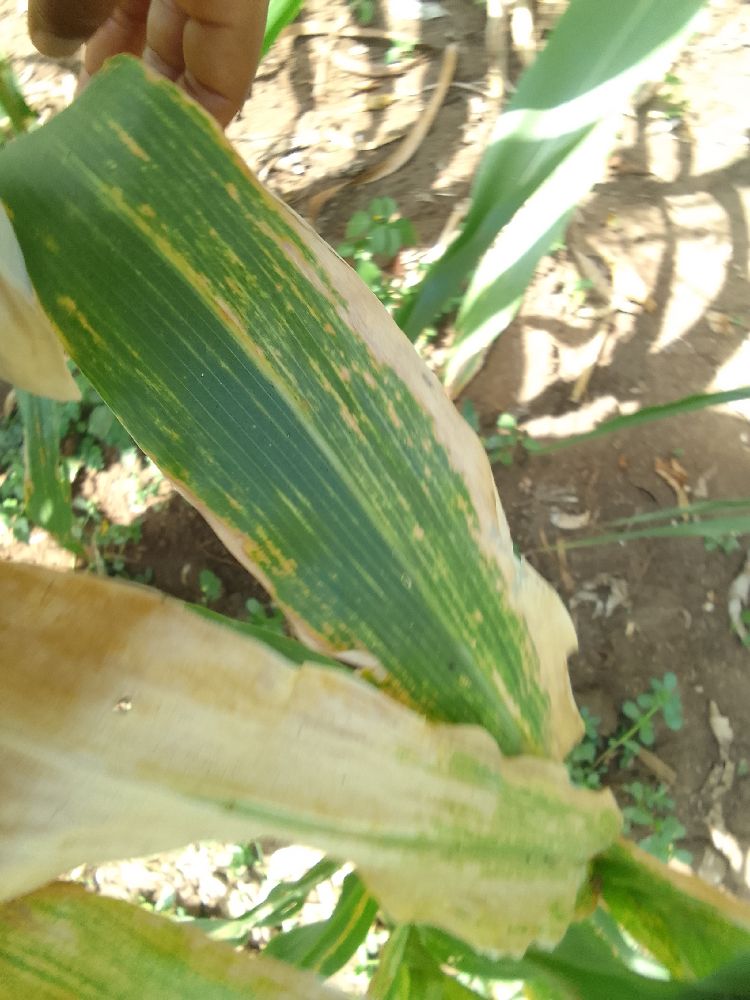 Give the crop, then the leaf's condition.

maize, maize lethal necrosis
